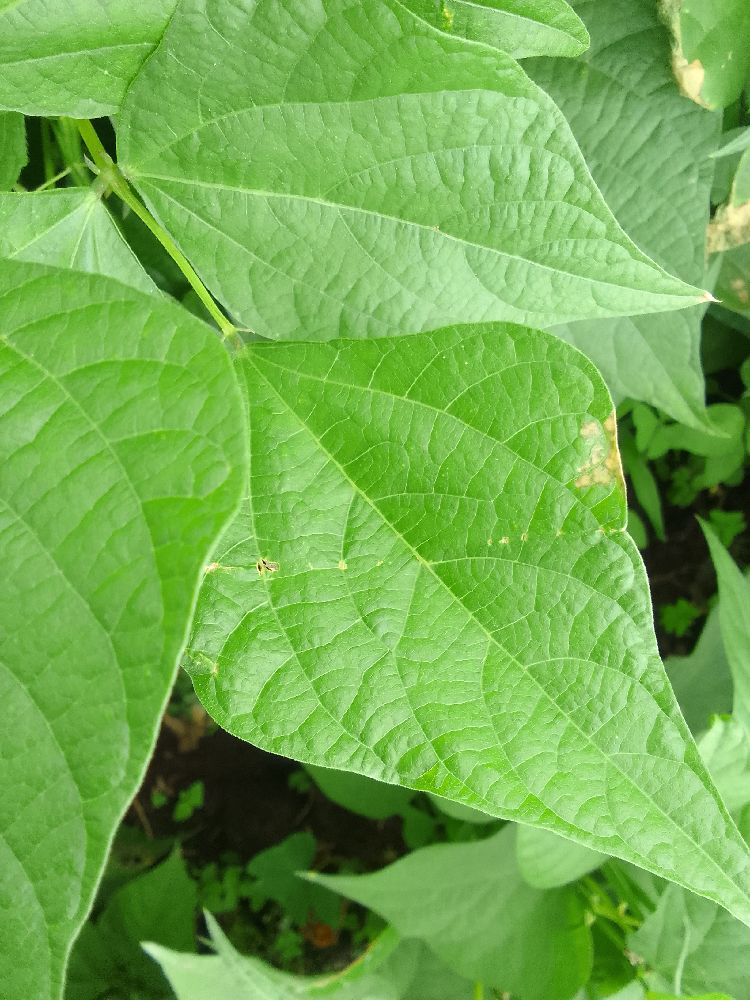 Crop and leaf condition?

common bean, healthy
